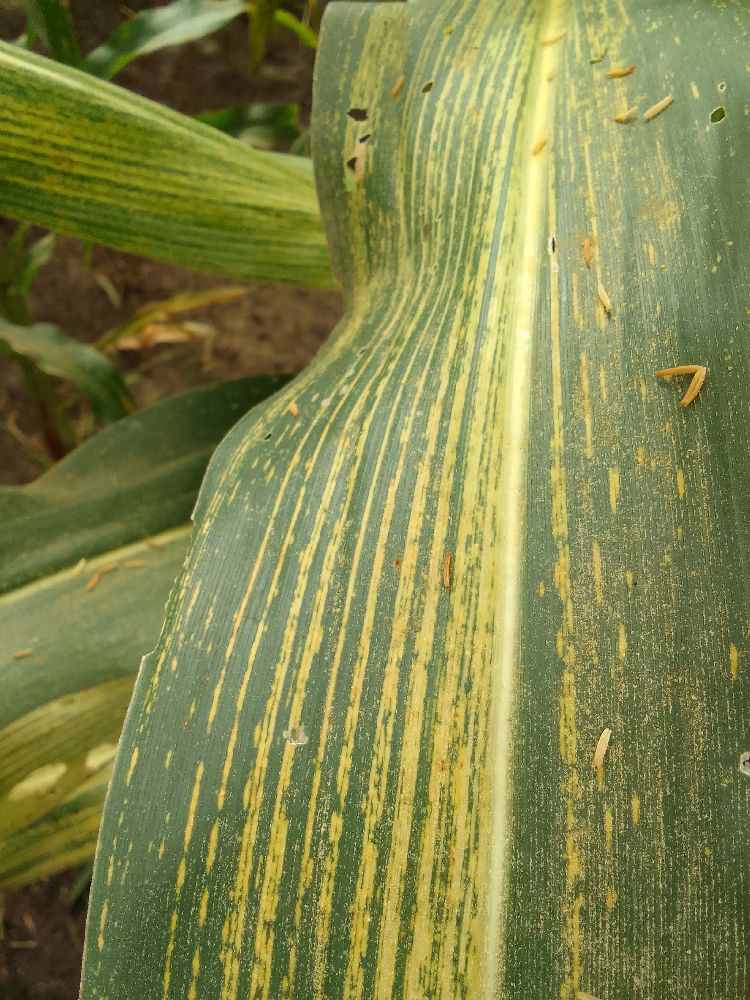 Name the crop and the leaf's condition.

maize, maize streak virus
